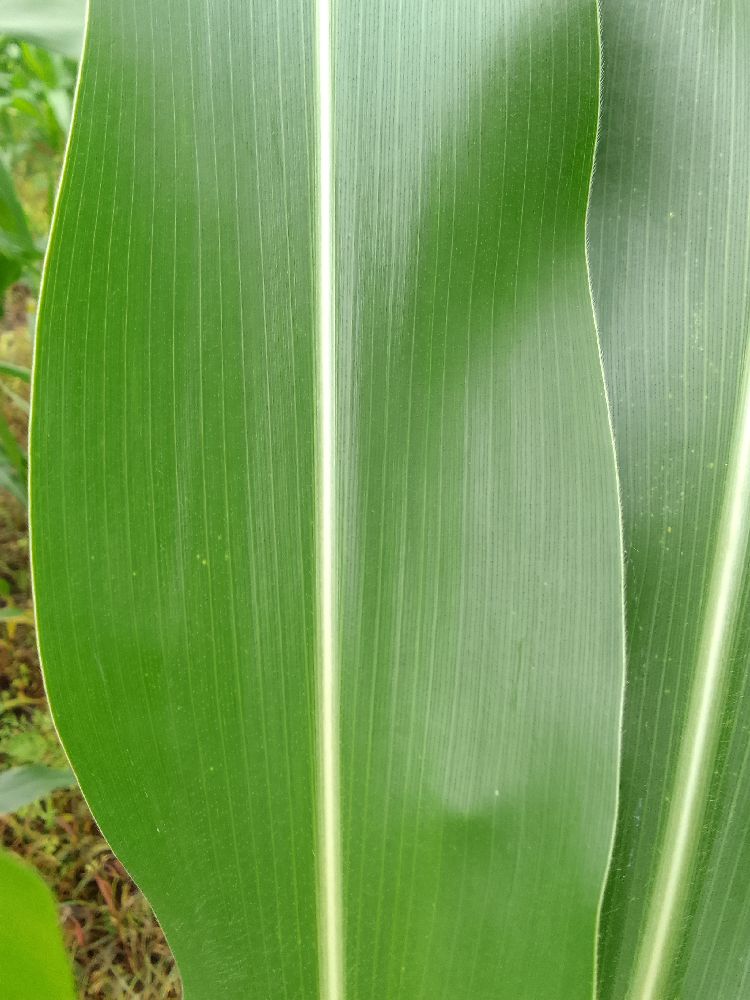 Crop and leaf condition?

maize, healthy
